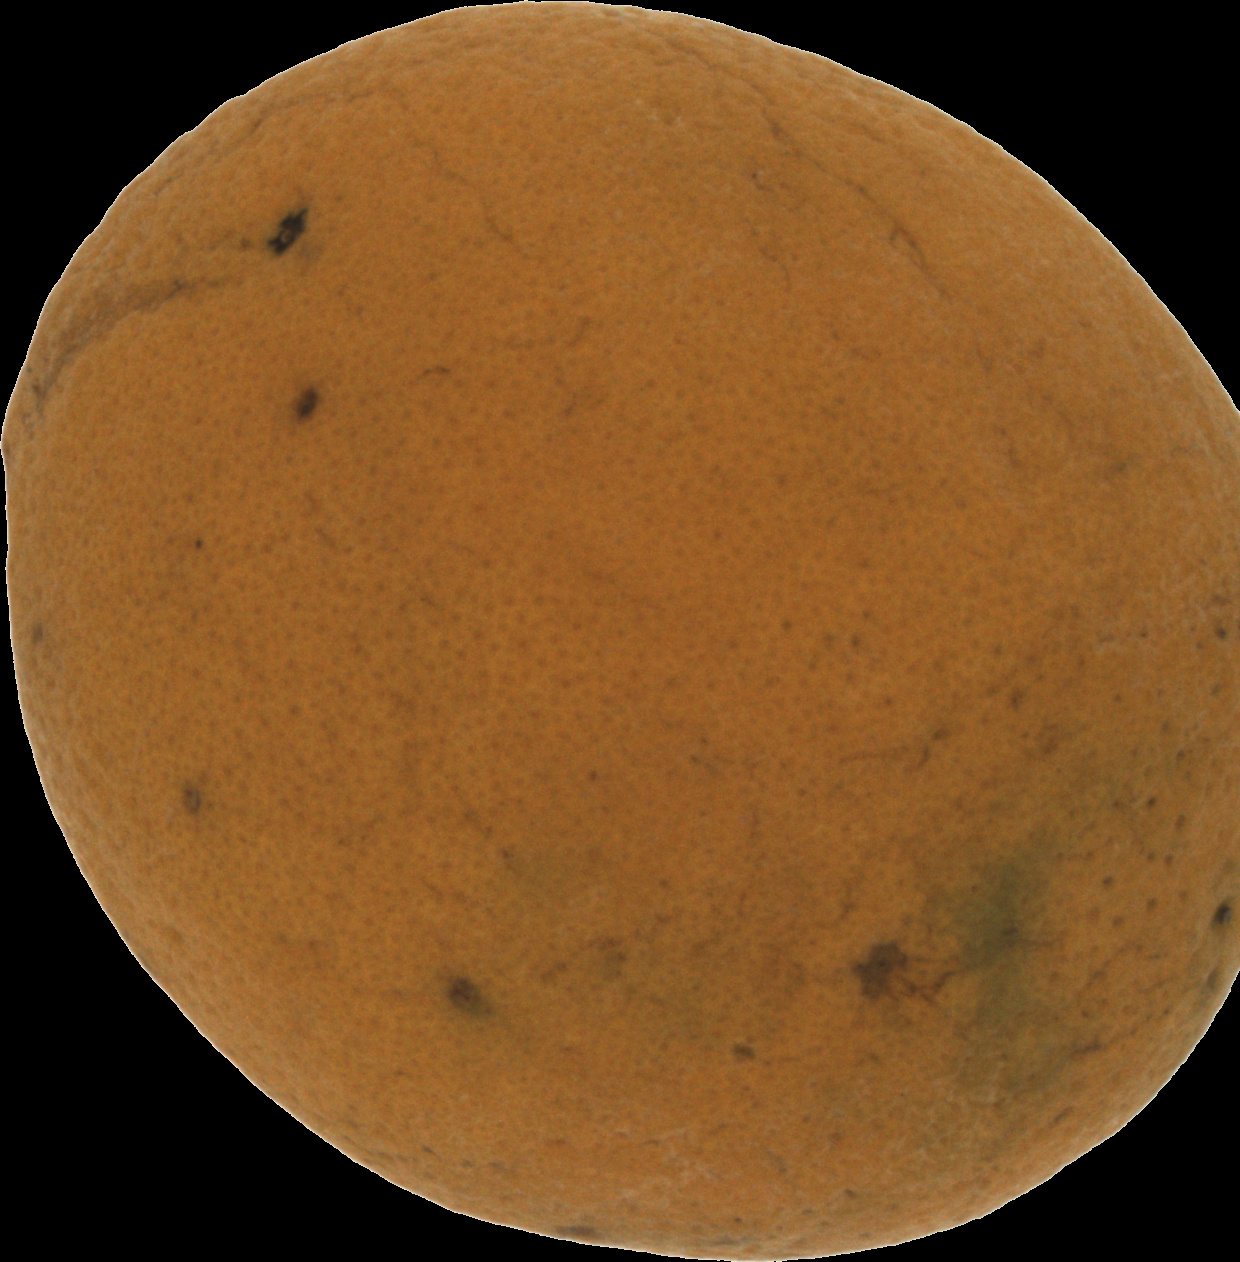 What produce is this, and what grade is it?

orange, bad
